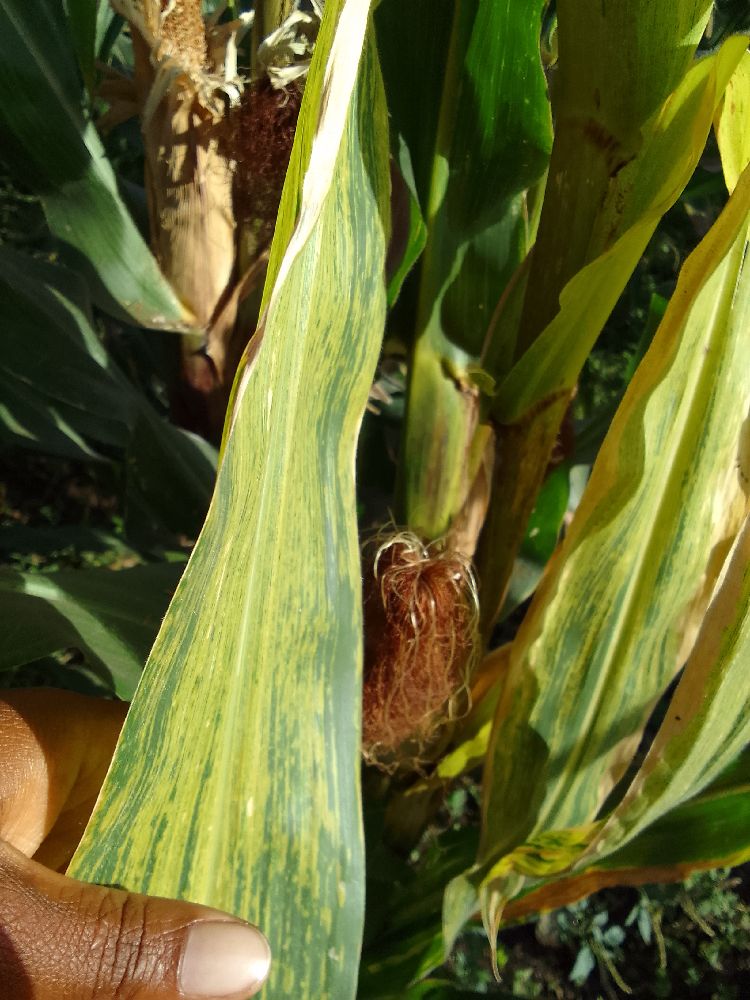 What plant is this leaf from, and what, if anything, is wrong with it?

maize, maize lethal necrosis
